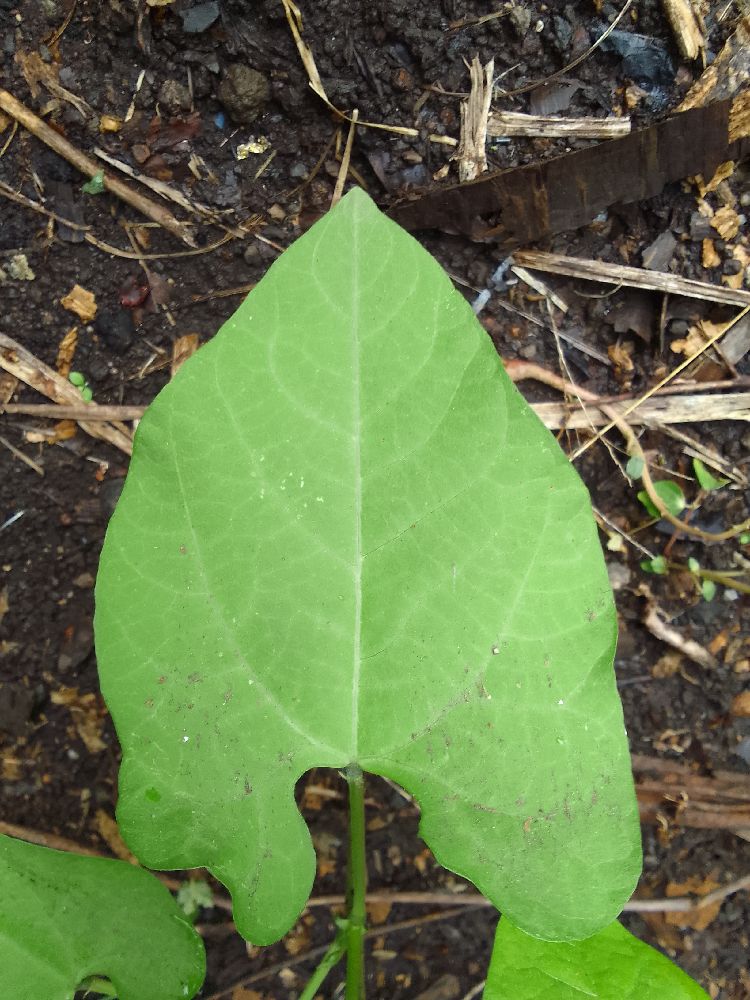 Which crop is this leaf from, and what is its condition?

common bean, healthy
